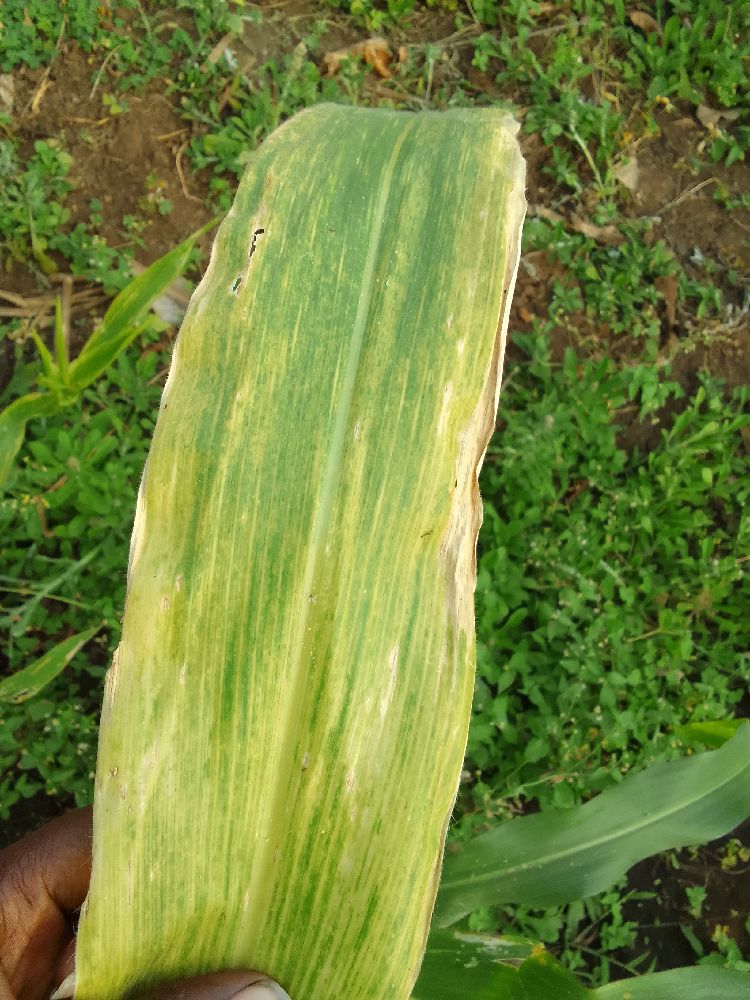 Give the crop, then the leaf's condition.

maize, maize lethal necrosis
